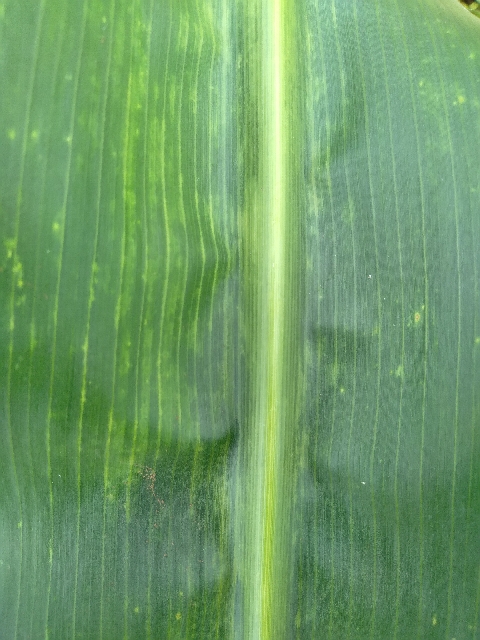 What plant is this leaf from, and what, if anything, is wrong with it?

maize, maize lethal necrosis
